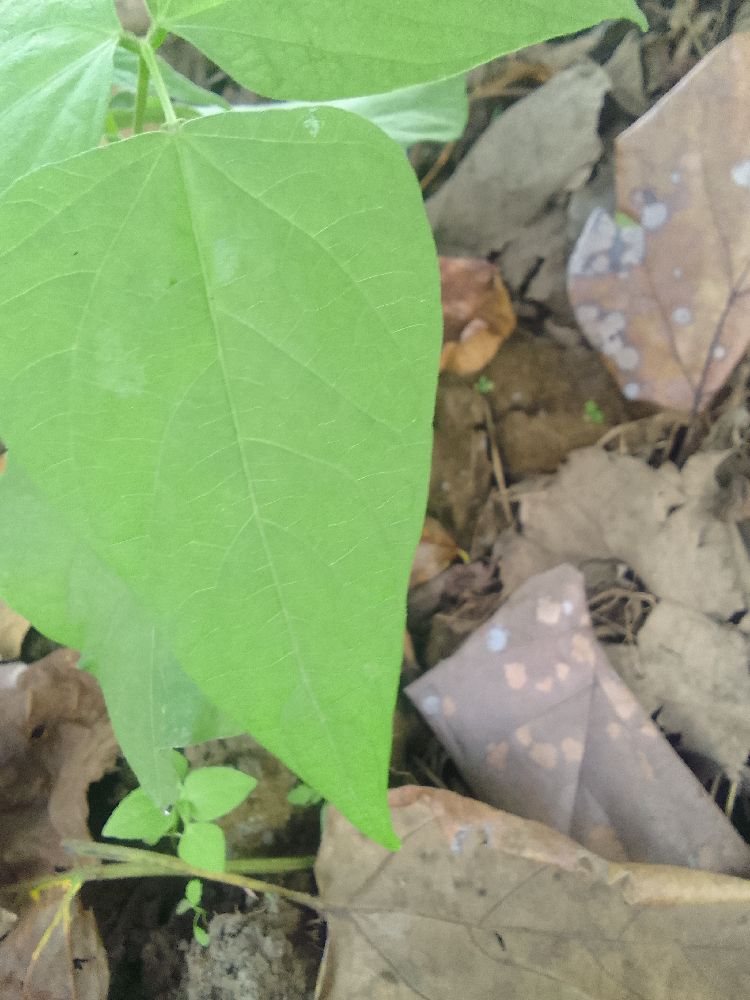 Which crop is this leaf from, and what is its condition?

common bean, healthy
